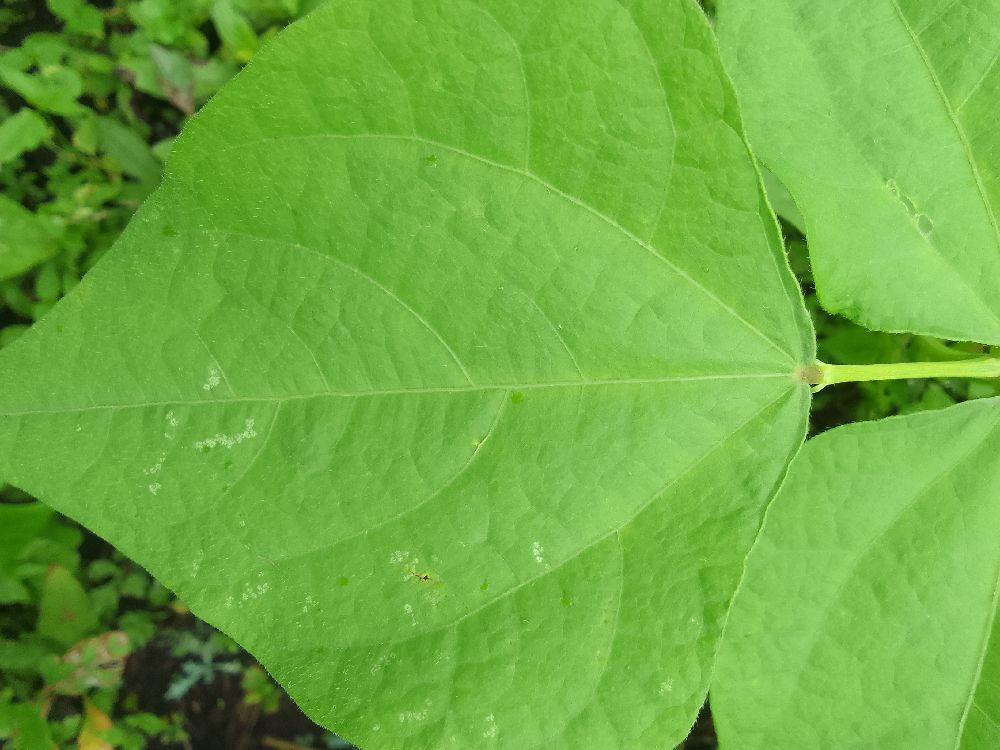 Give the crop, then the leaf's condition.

common bean, healthy
